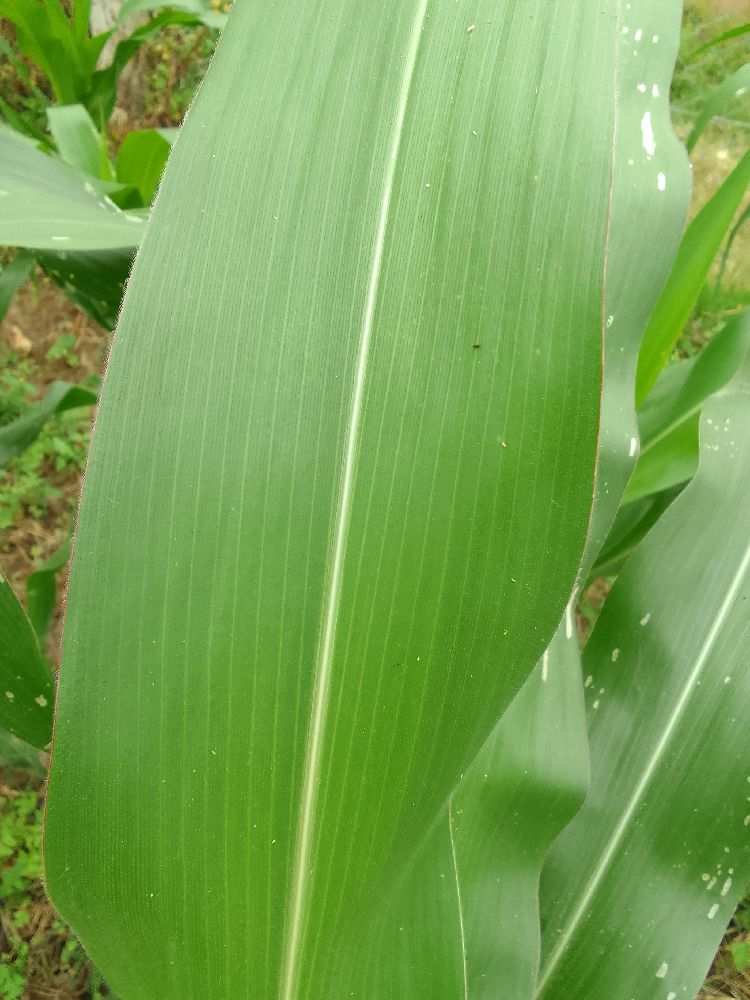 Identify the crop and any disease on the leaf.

maize, healthy
